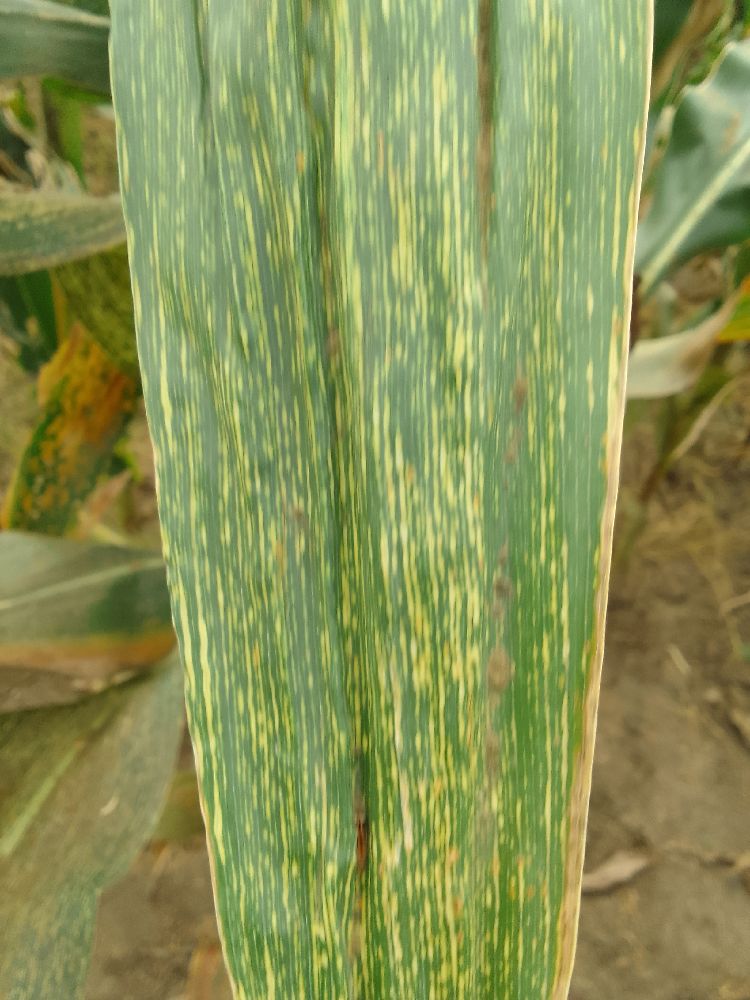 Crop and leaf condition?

maize, maize streak virus
